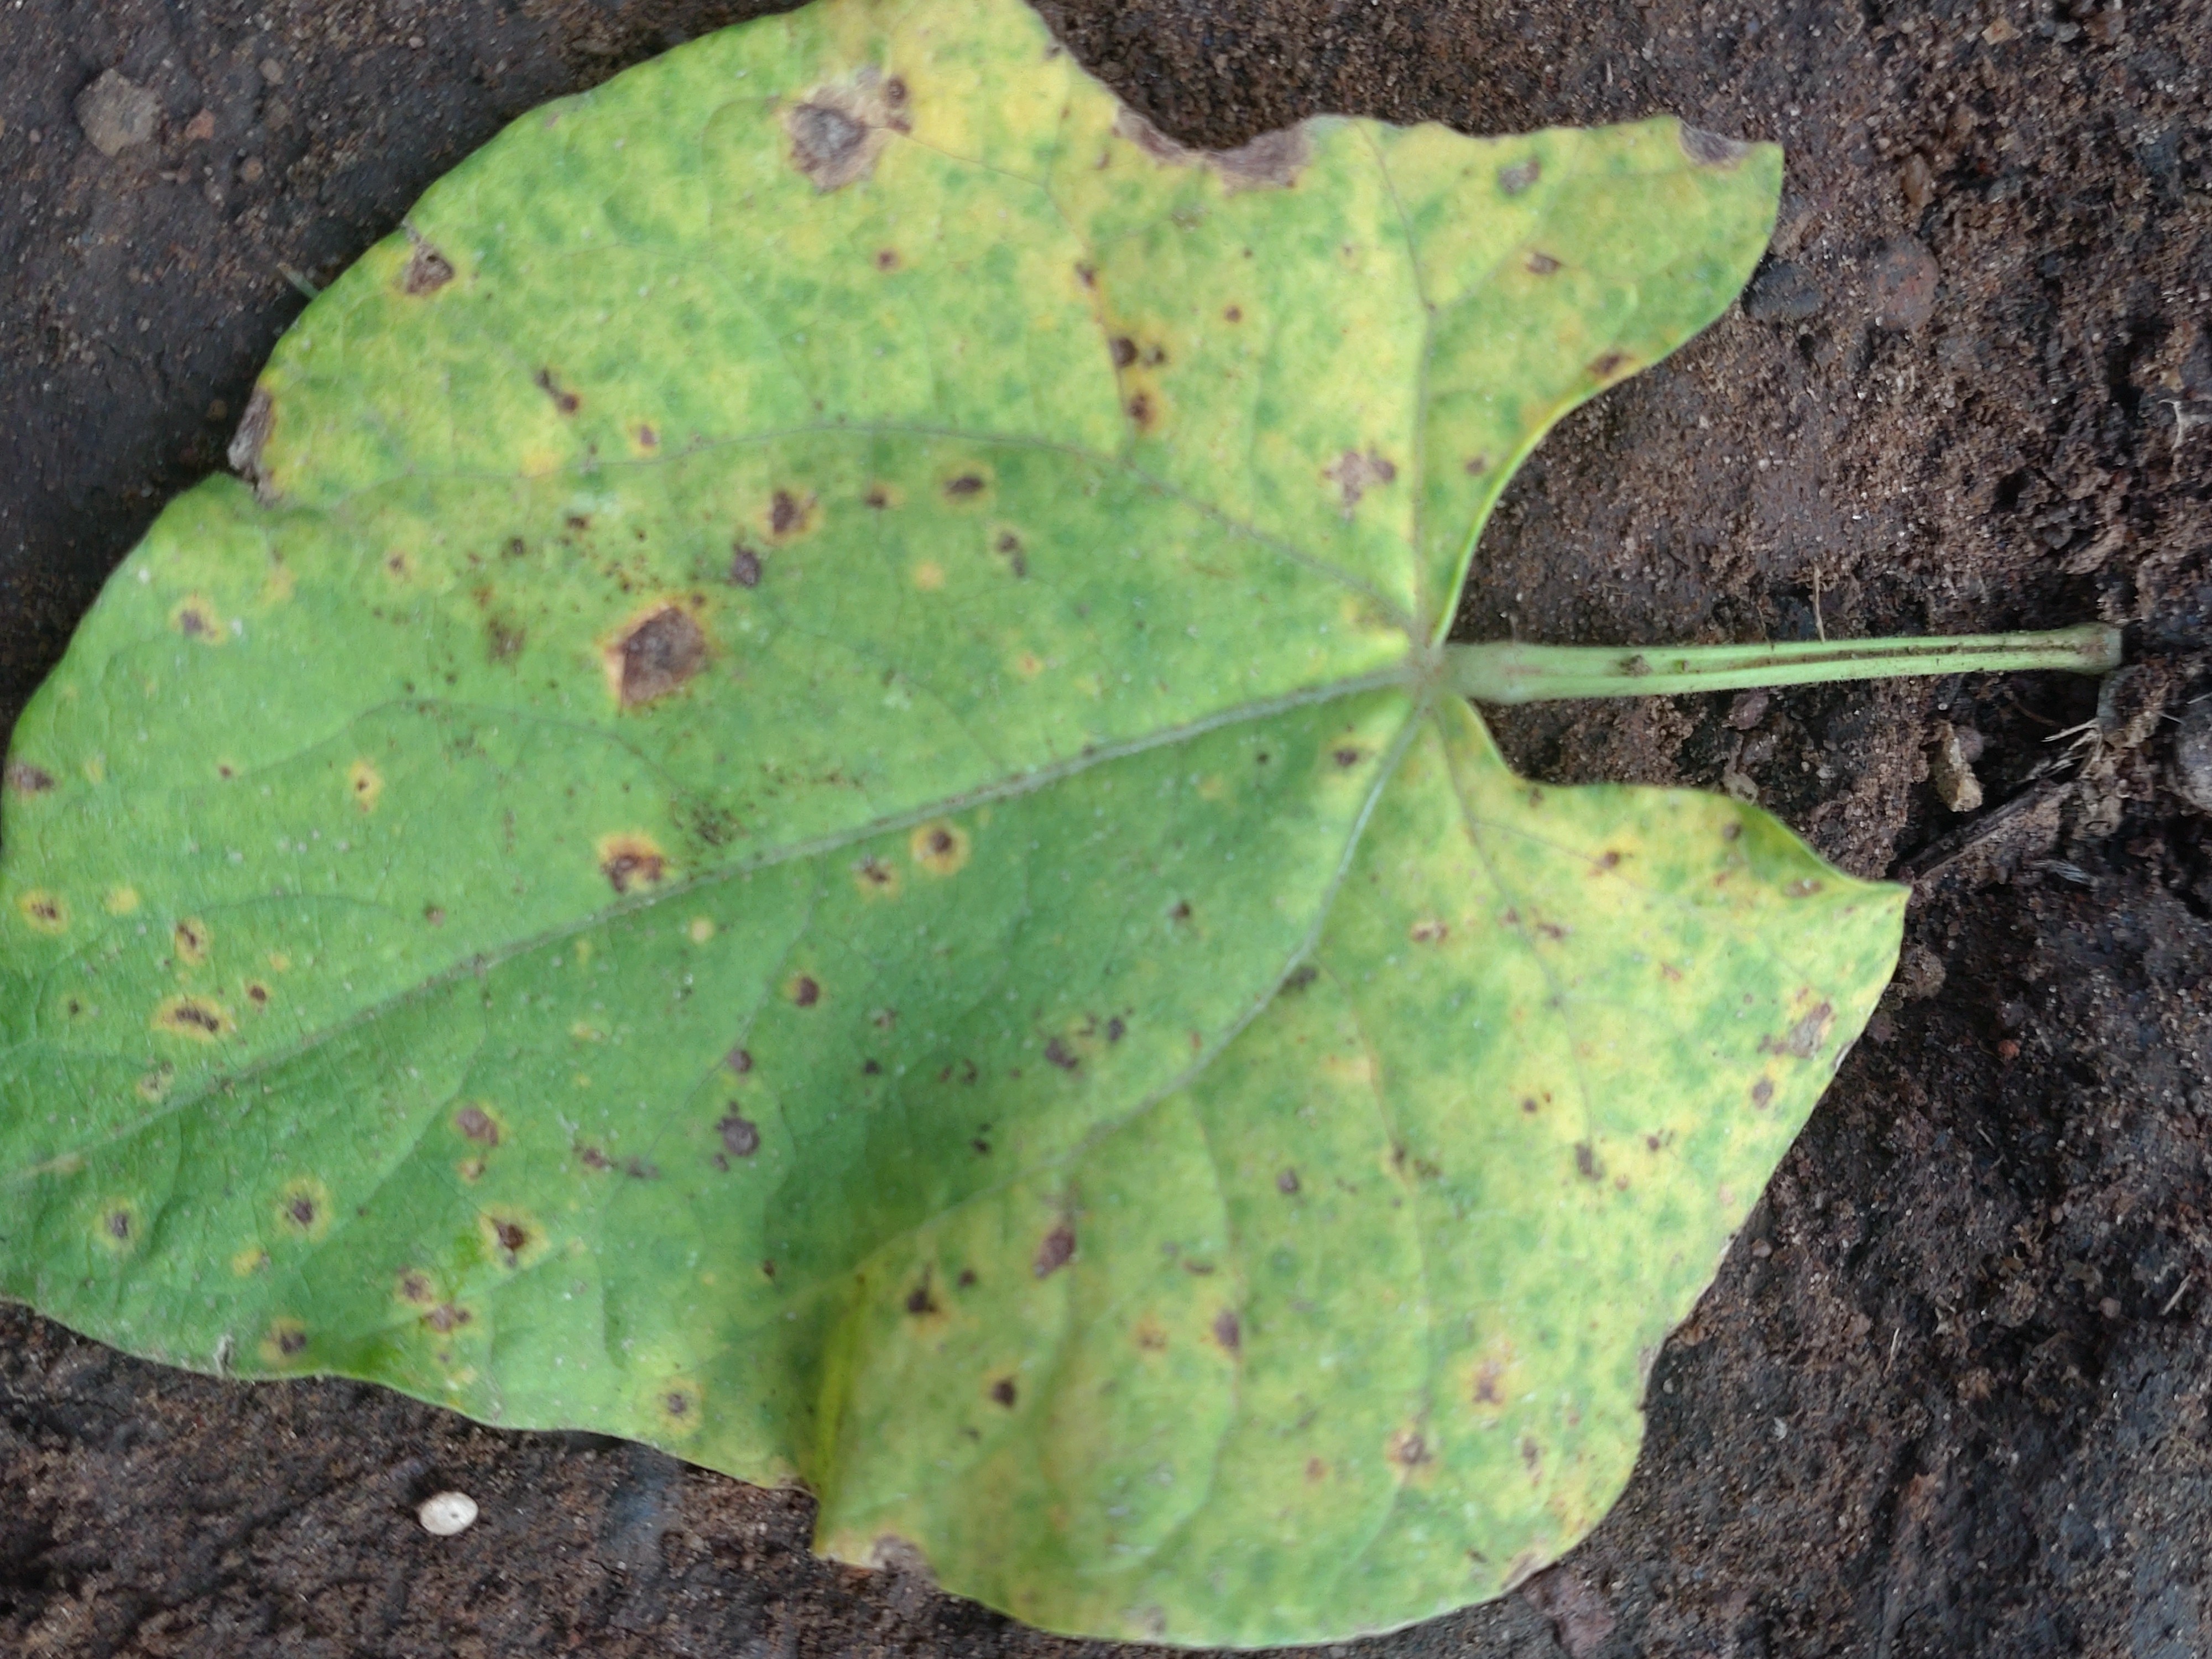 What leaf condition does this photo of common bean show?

rust
